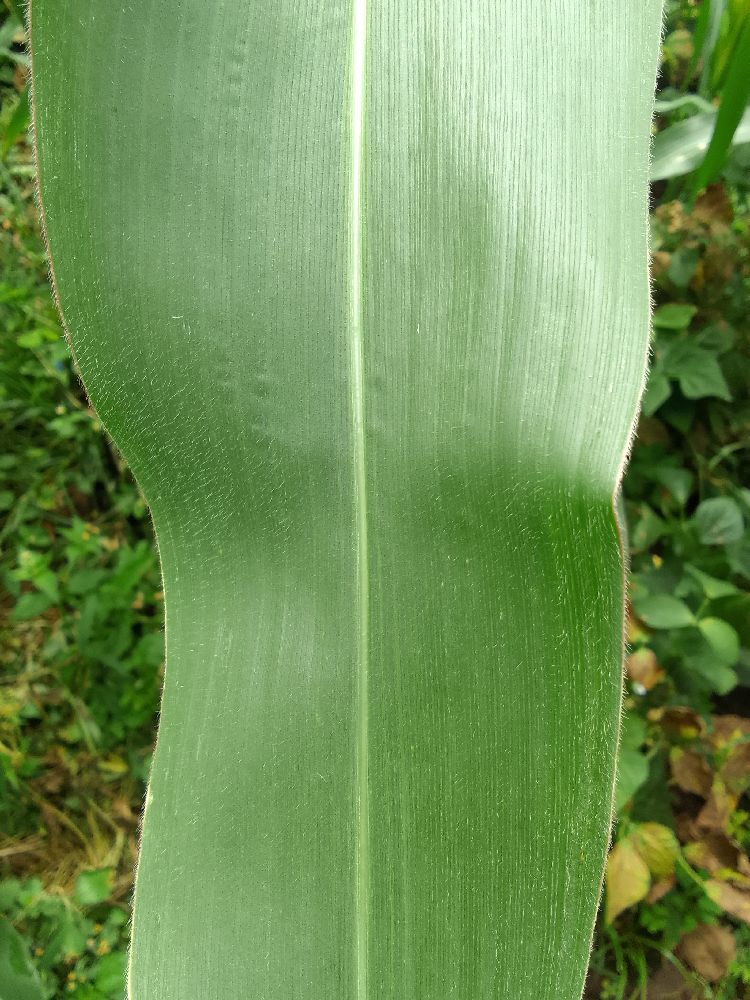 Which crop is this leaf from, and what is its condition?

maize, healthy
